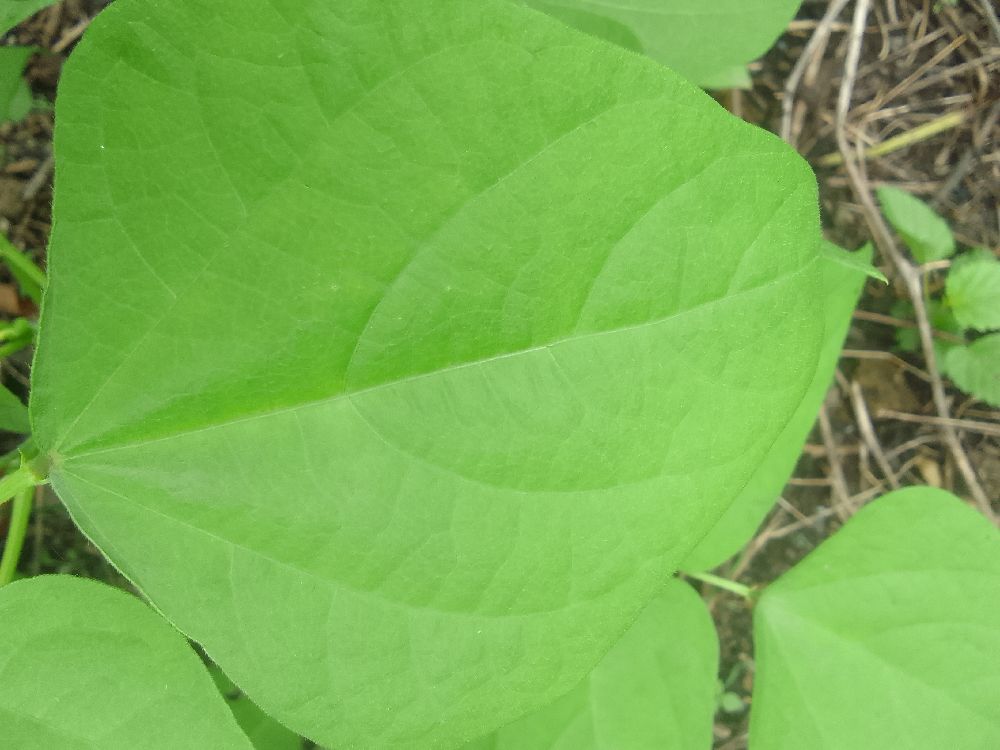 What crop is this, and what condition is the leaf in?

common bean, healthy
